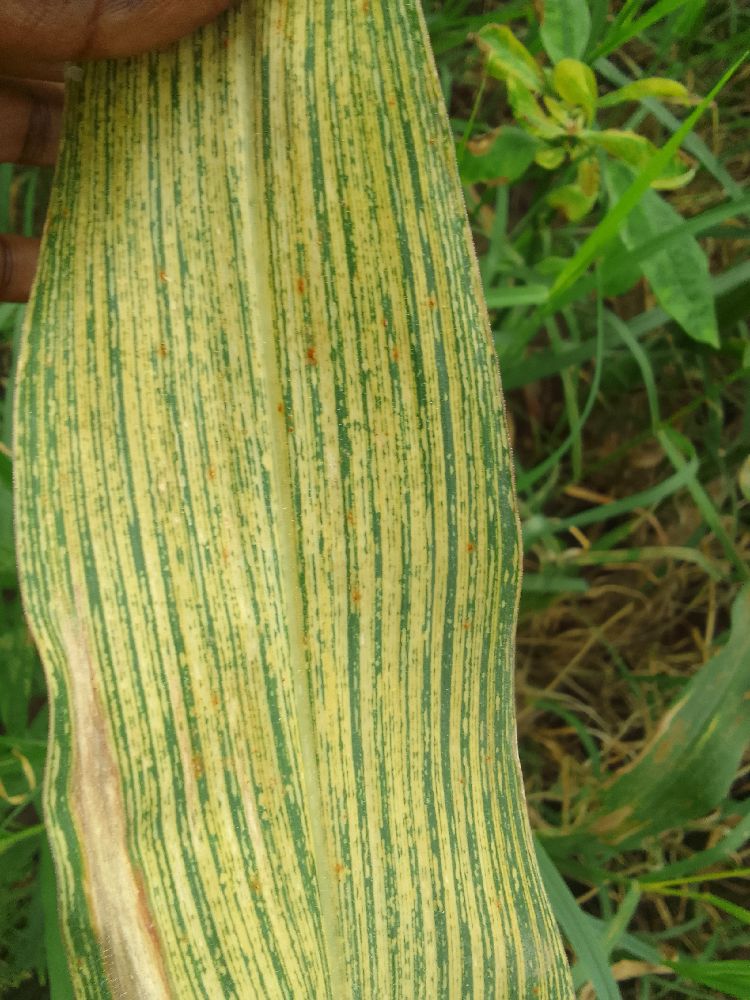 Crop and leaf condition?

maize, maize streak virus
